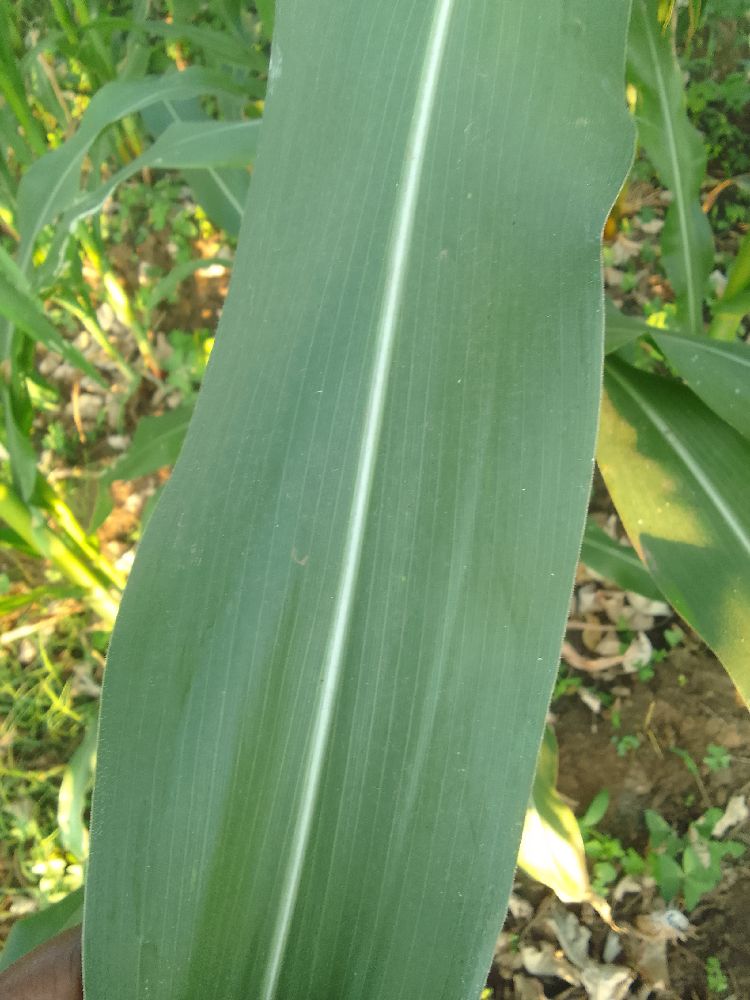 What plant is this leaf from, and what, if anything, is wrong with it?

maize, healthy
